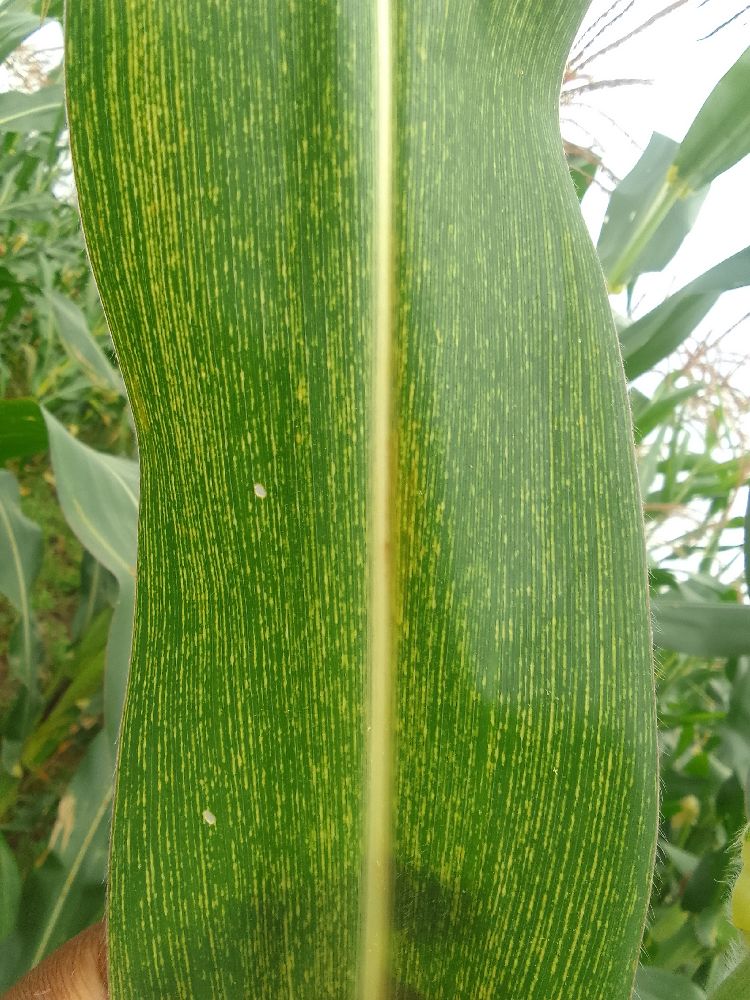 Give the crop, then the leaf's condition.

maize, maize streak virus
